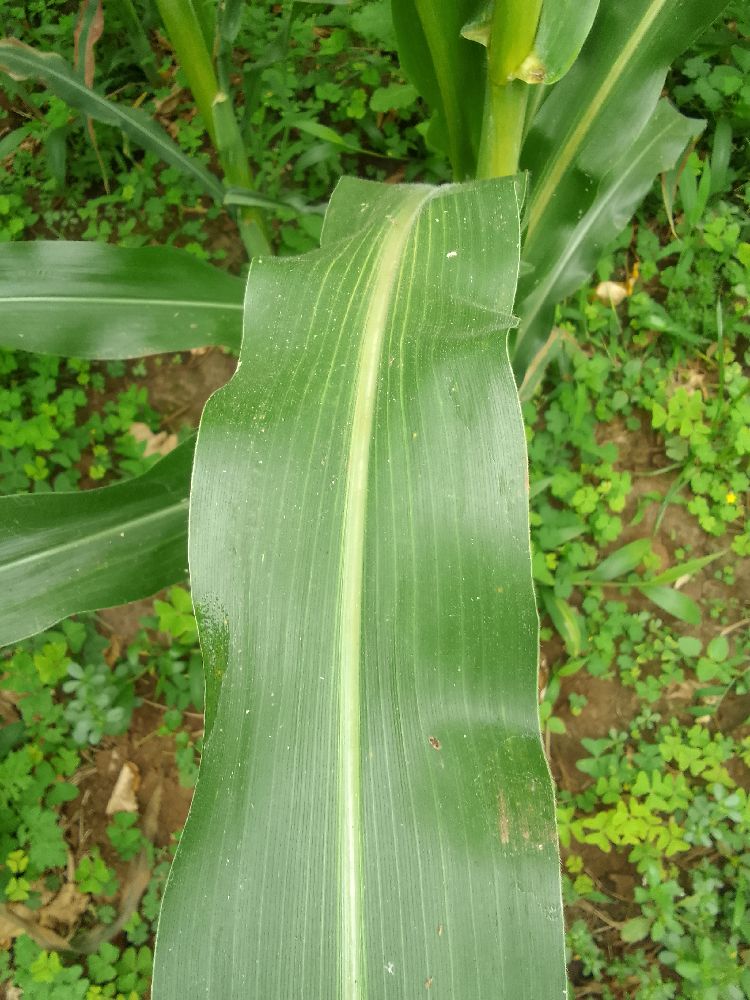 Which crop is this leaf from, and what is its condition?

maize, healthy
